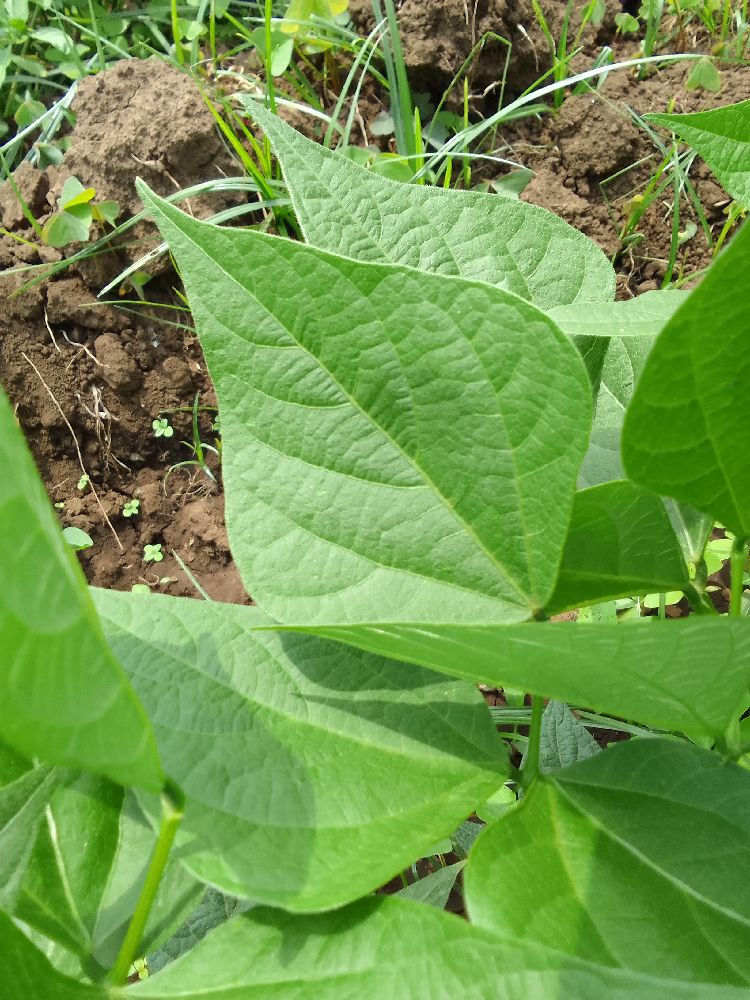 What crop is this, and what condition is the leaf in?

common bean, healthy
